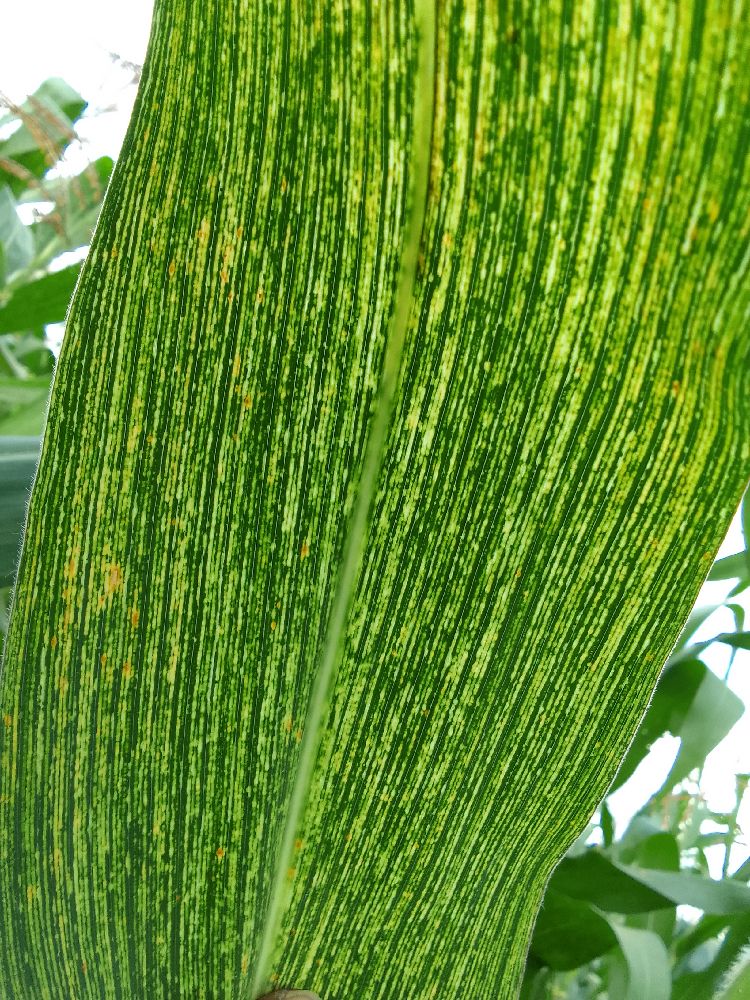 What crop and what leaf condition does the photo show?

maize, maize streak virus
